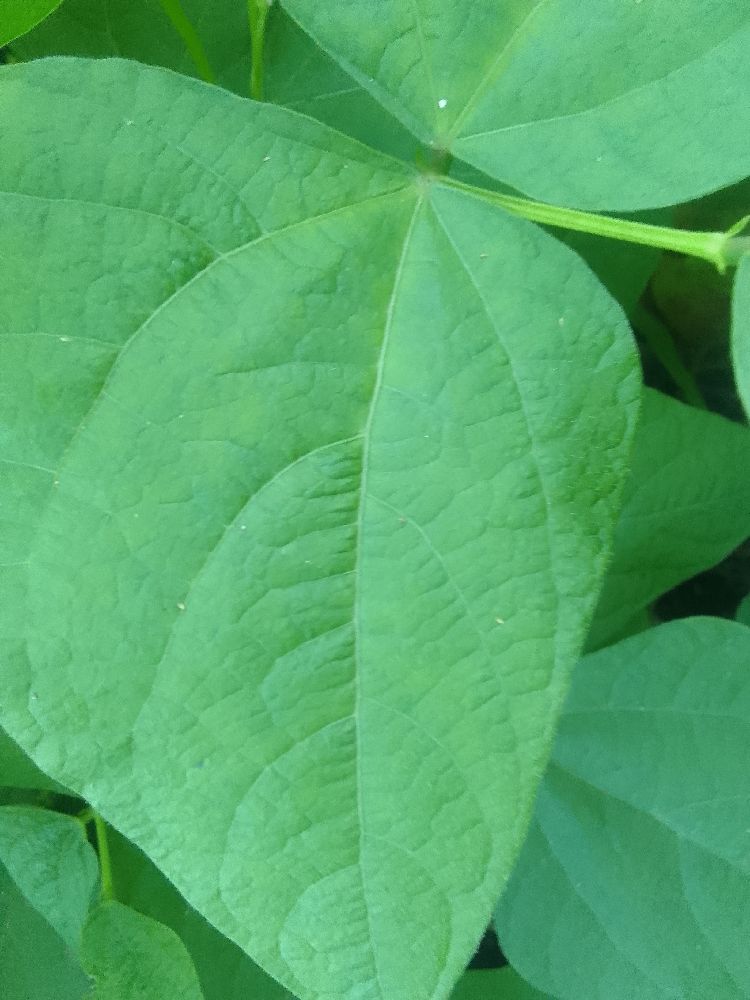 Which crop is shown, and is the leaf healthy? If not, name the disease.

common bean, healthy
